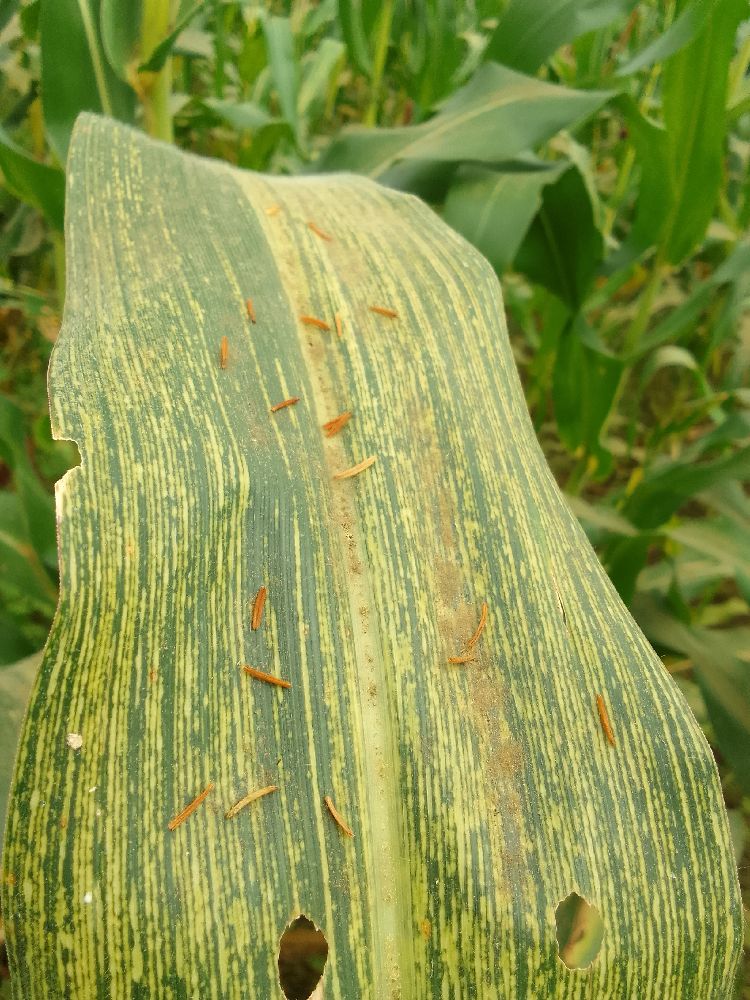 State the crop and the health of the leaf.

maize, maize streak virus
